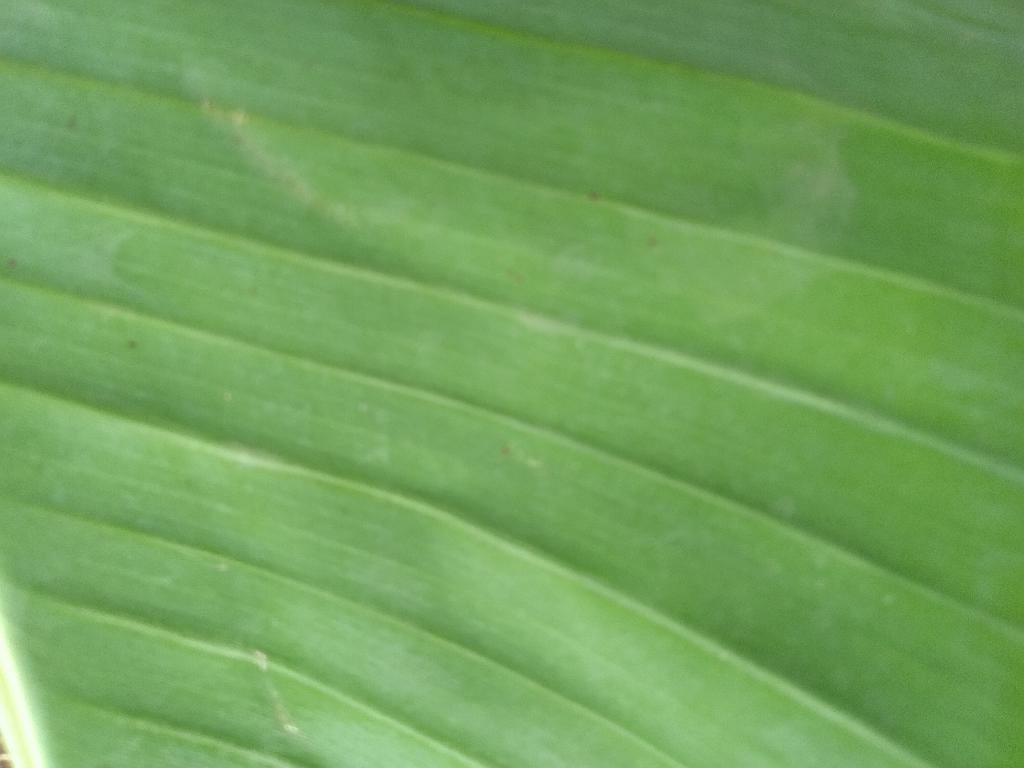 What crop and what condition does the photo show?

banana, healthy
